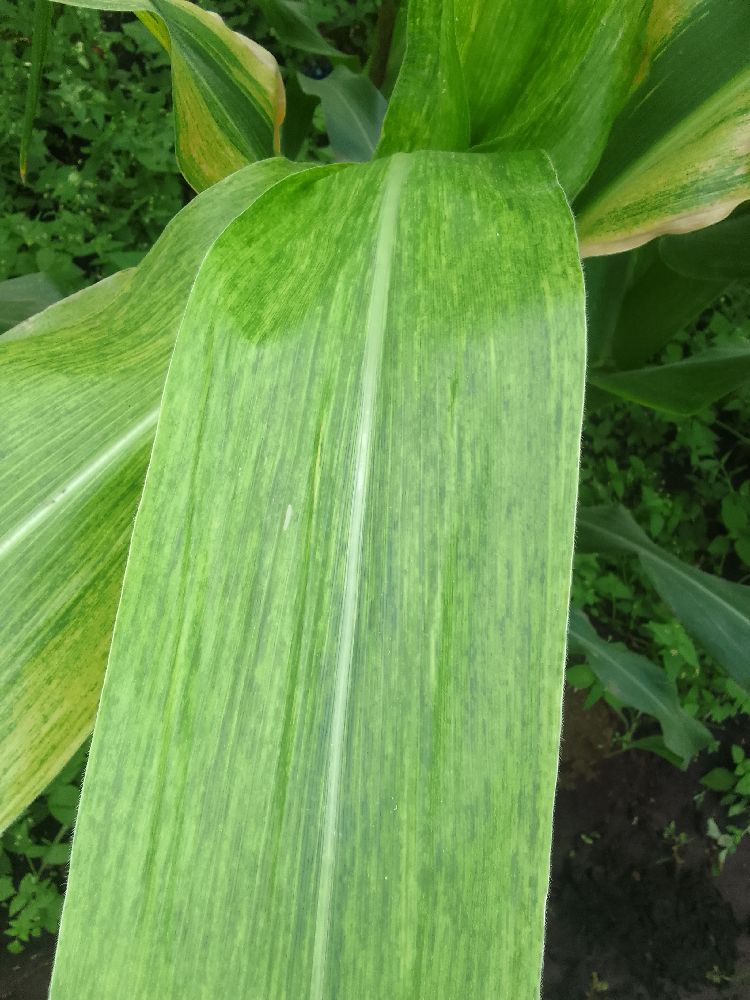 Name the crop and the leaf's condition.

maize, maize lethal necrosis
